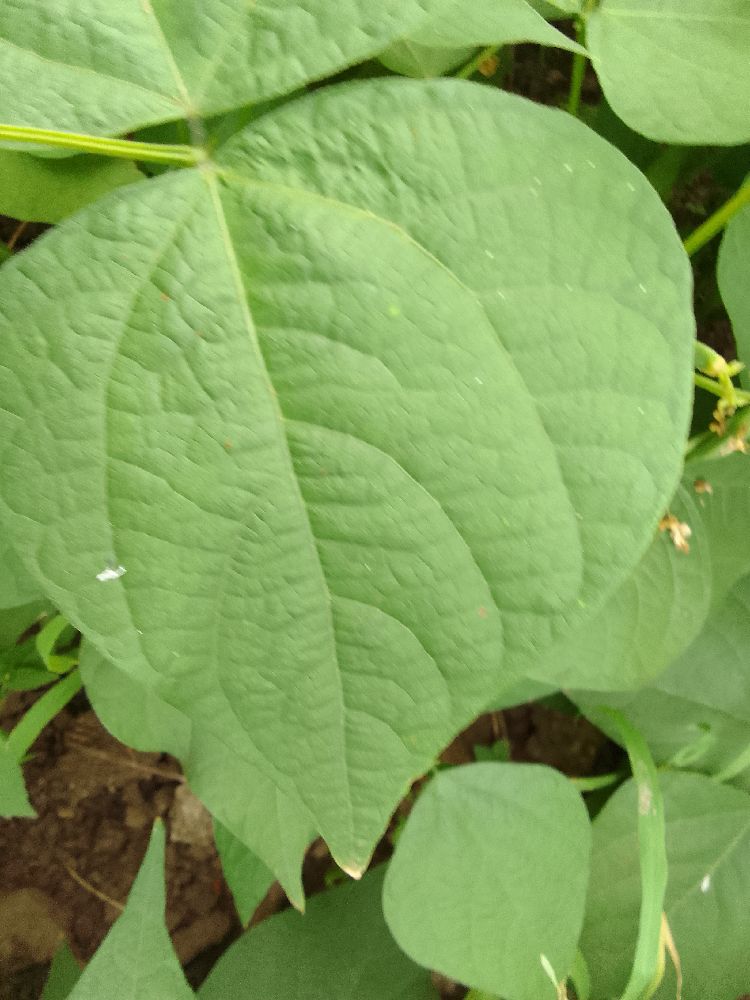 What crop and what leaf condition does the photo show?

common bean, healthy
